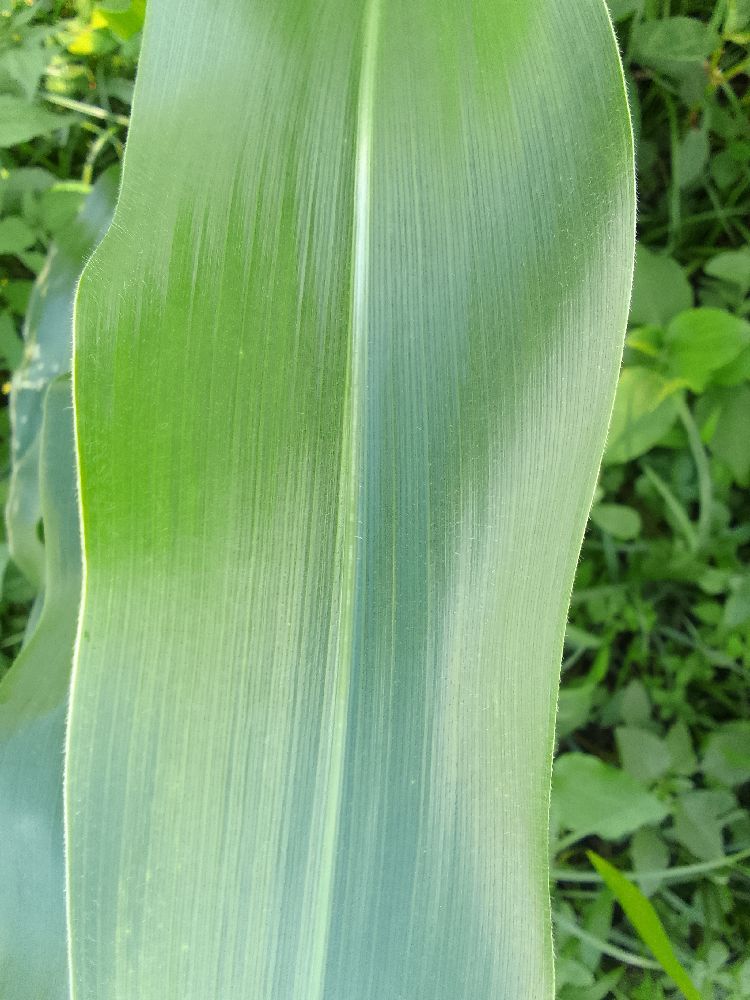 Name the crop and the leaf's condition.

maize, healthy
